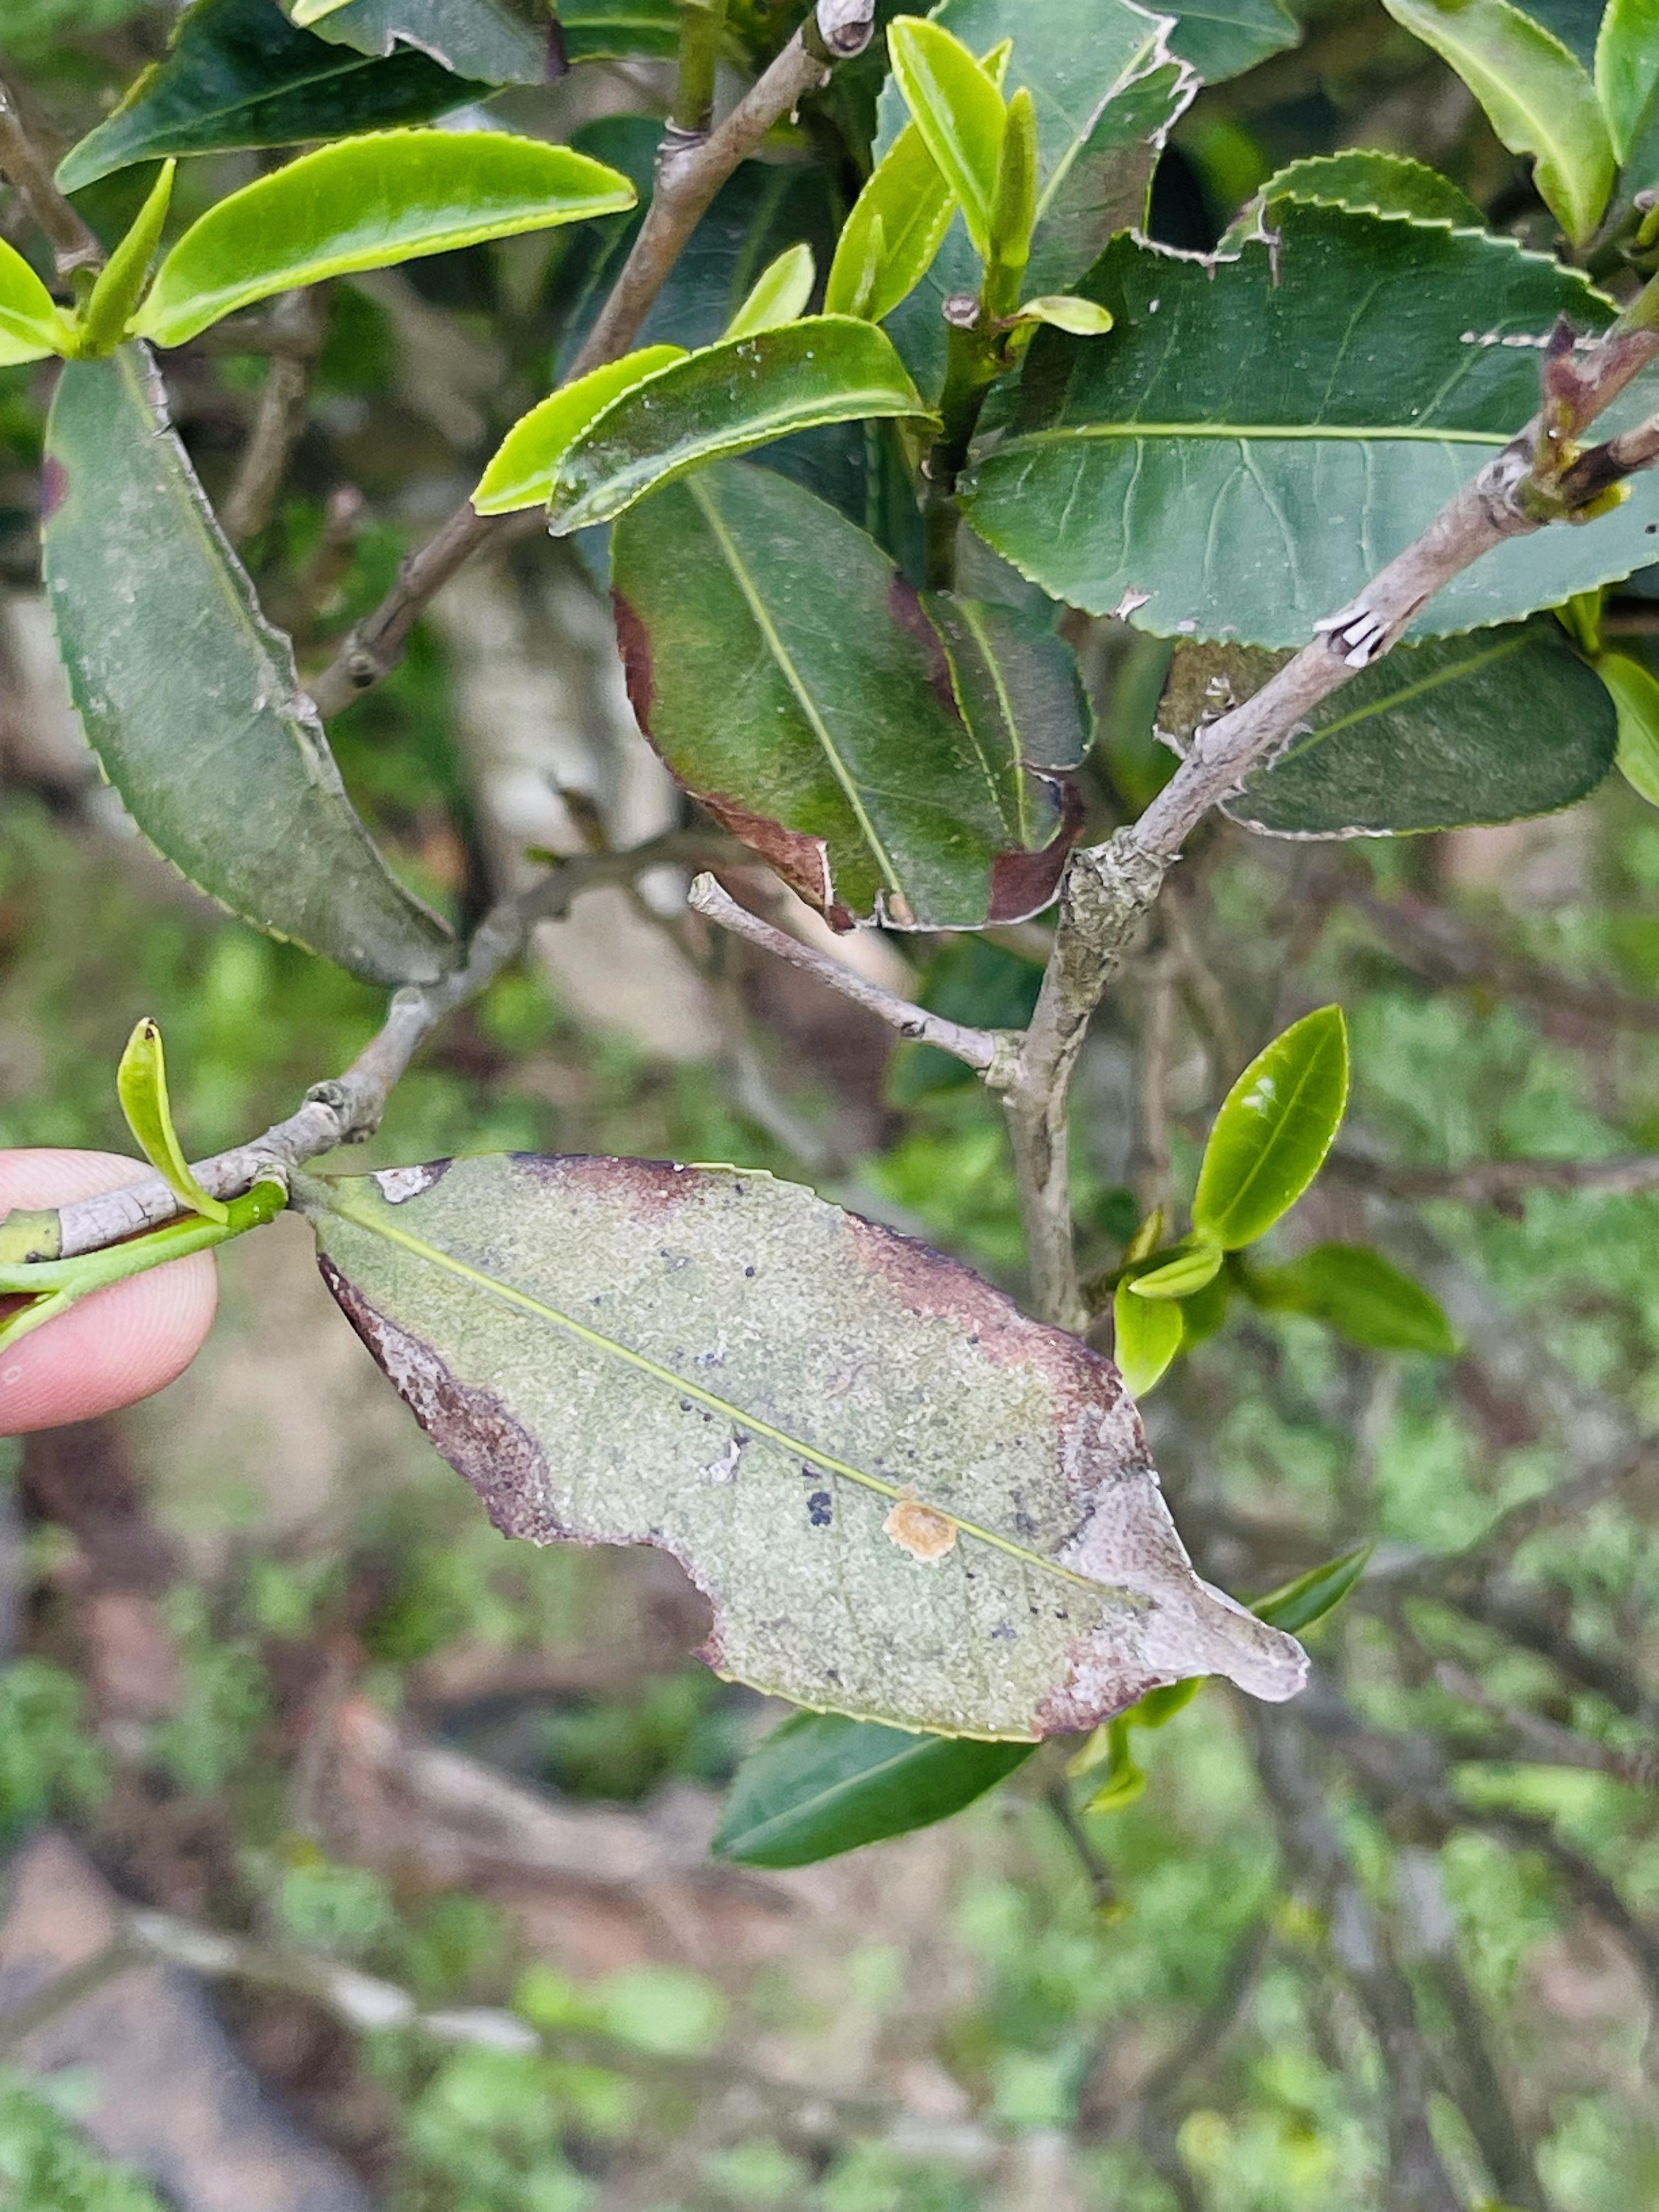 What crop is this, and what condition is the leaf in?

tea, blight
